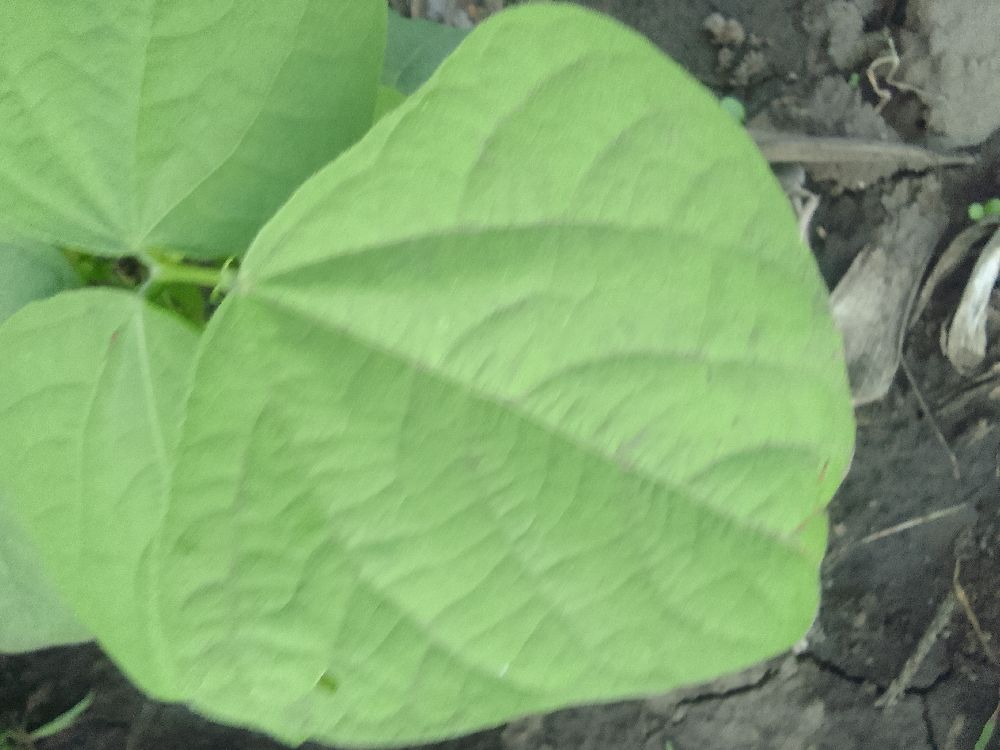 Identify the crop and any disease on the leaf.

common bean, healthy
